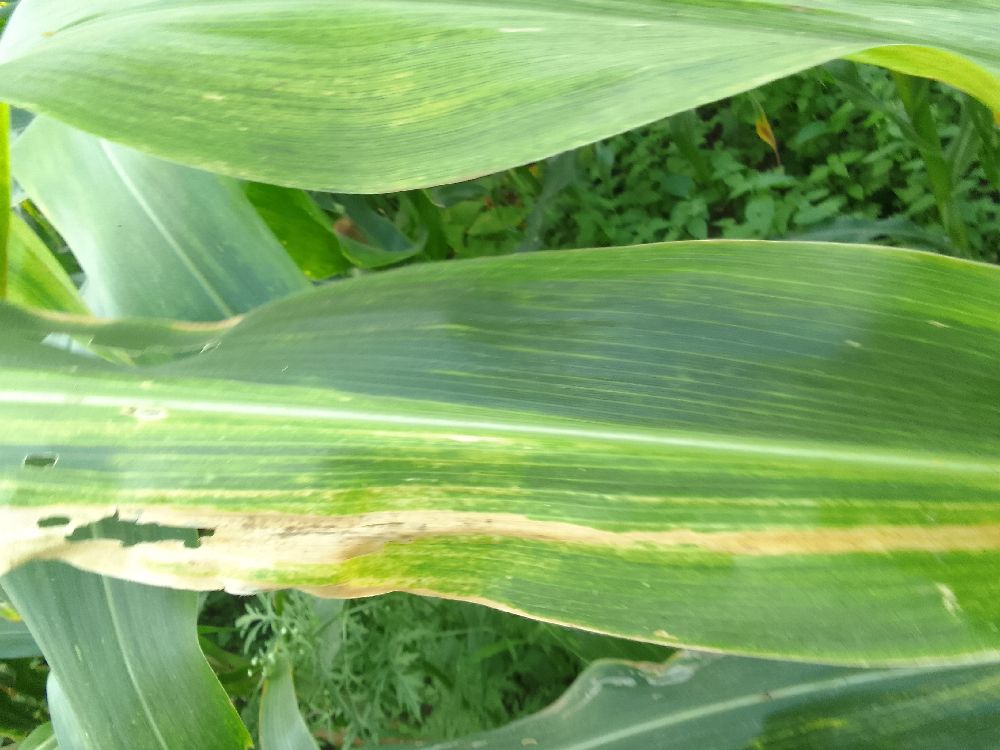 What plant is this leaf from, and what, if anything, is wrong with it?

maize, maize lethal necrosis
